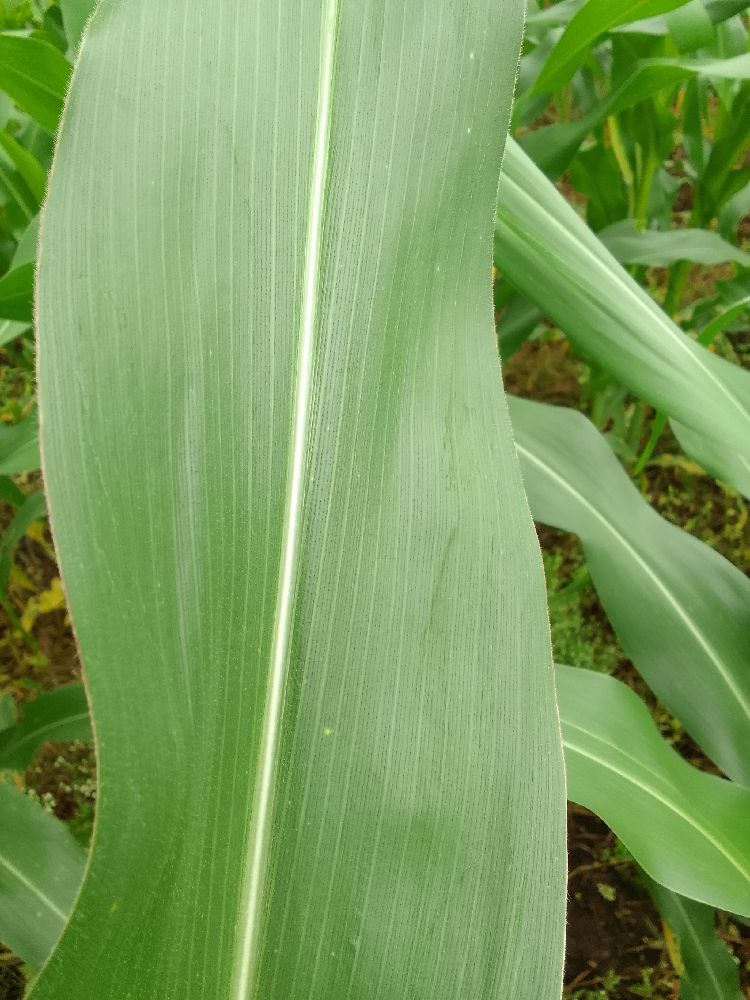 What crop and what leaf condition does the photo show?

maize, healthy
